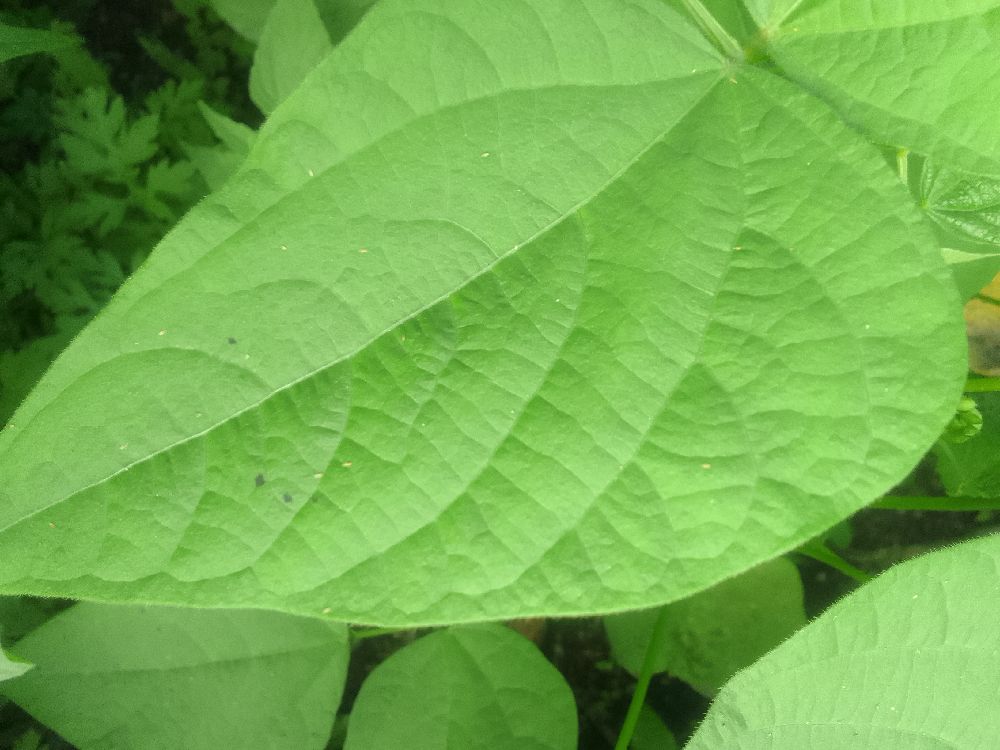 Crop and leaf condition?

common bean, healthy
